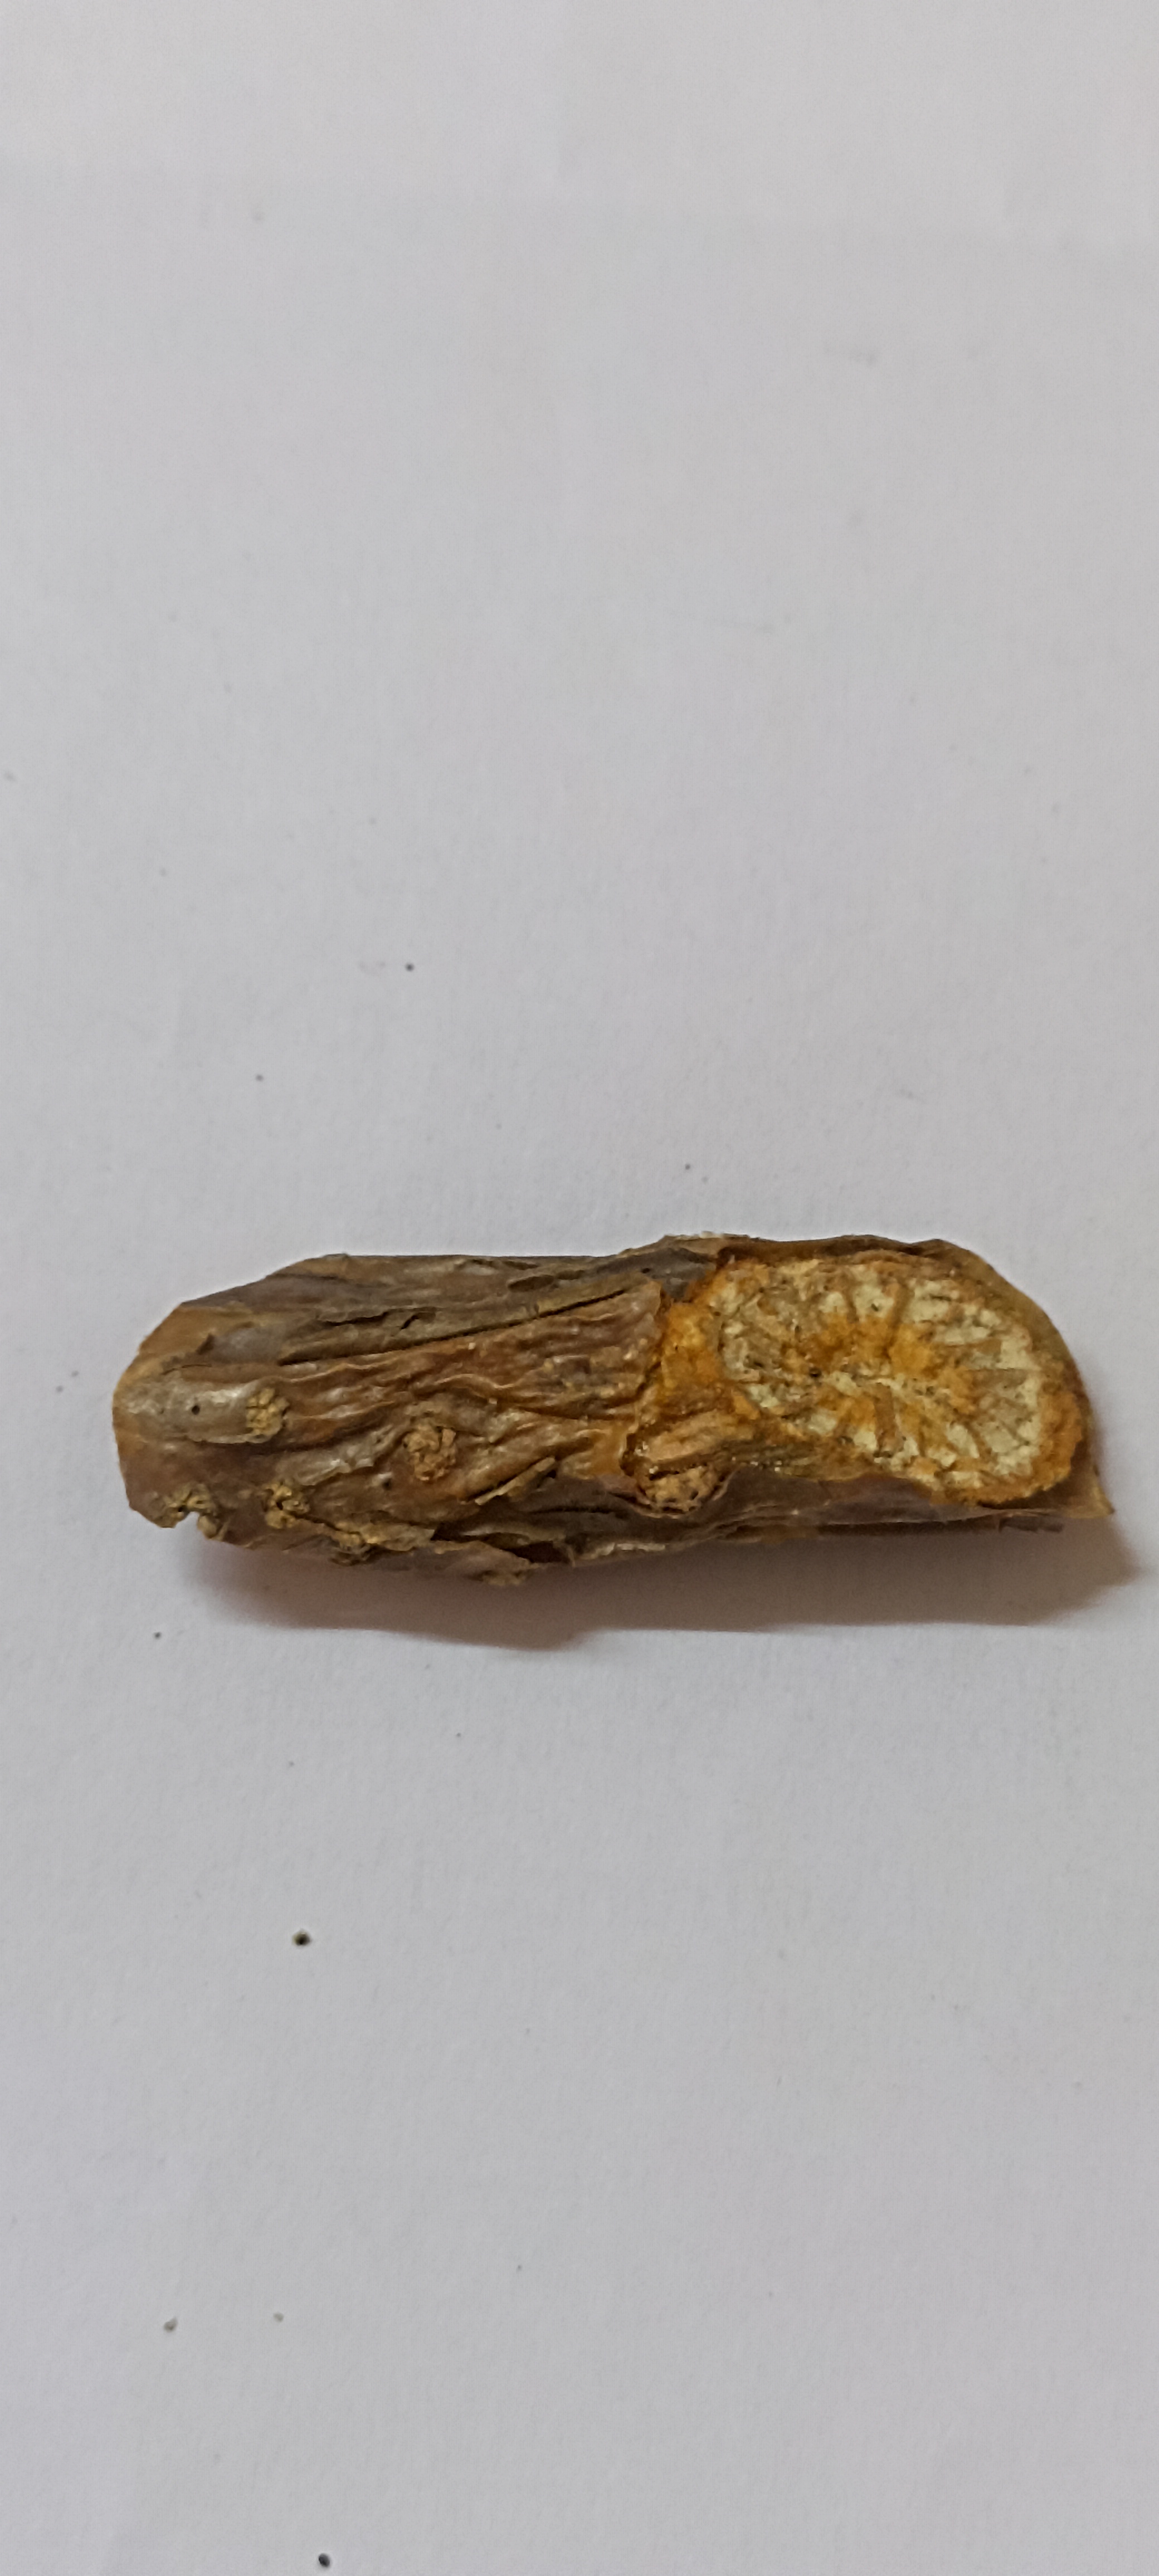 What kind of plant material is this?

gulvel
